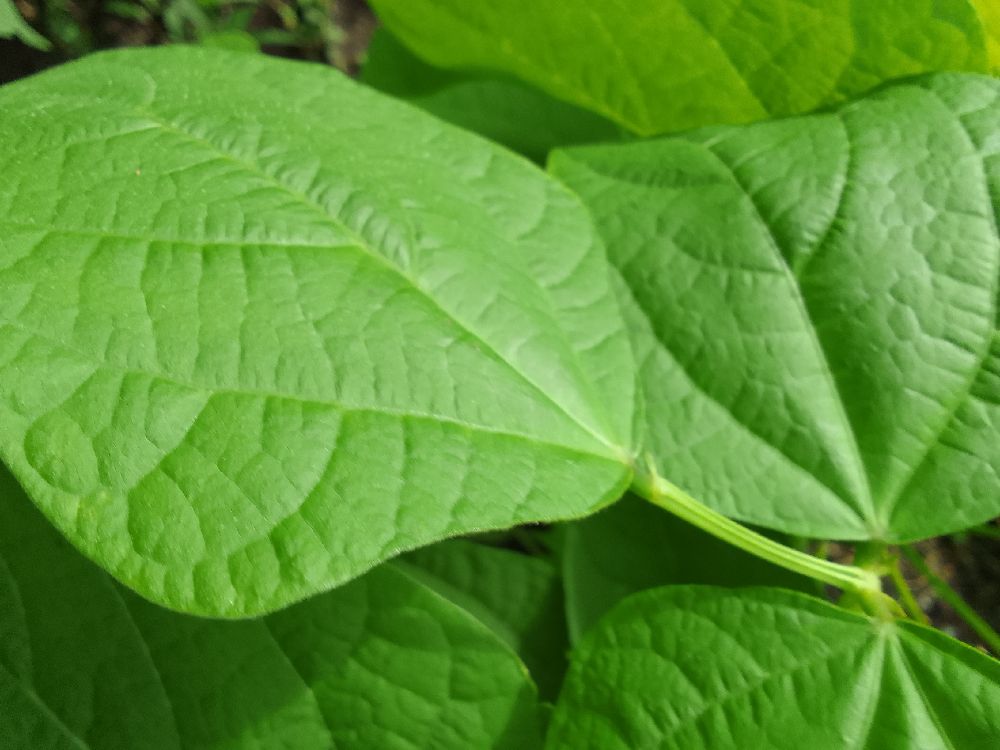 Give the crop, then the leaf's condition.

common bean, healthy
